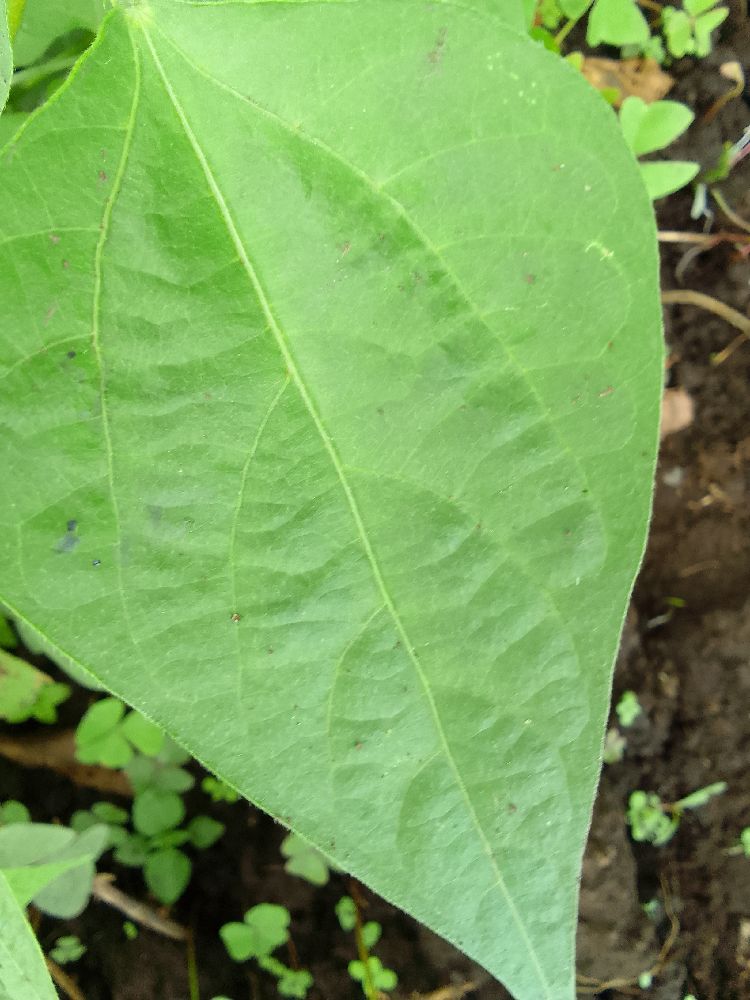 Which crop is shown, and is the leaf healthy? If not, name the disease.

common bean, healthy
